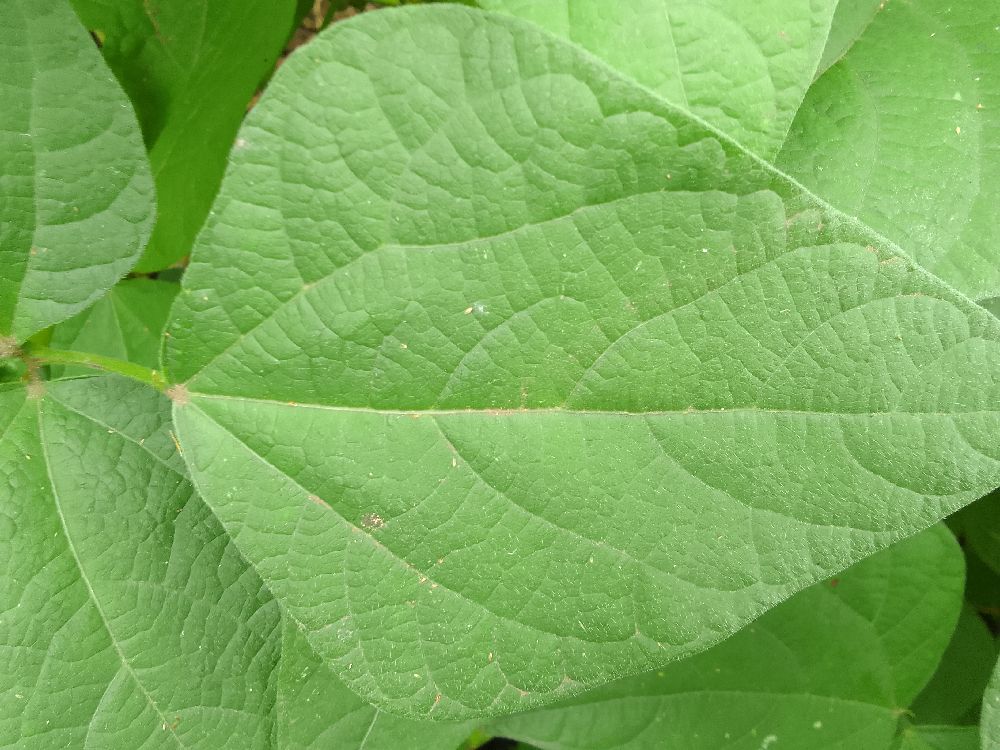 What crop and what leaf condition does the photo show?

common bean, healthy
